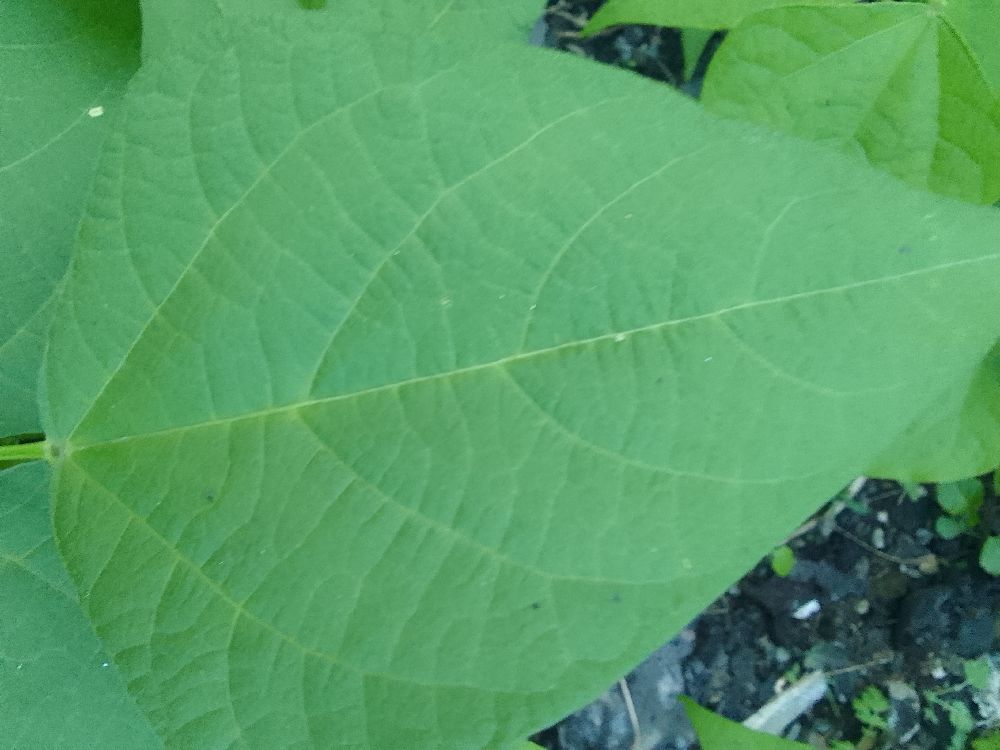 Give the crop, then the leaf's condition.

common bean, healthy
